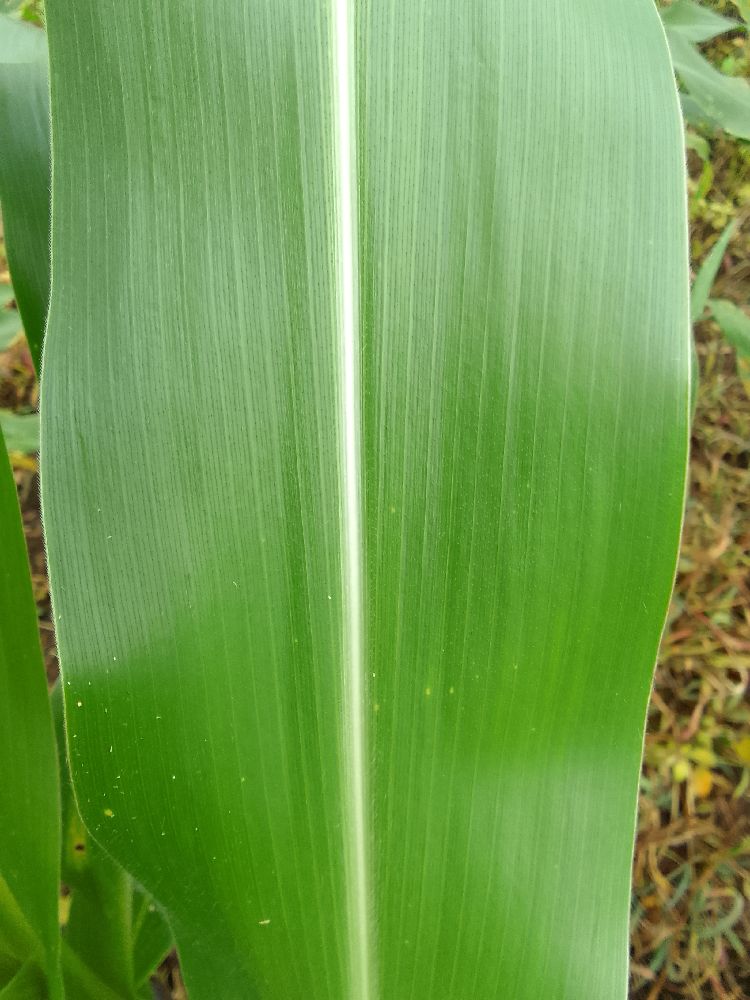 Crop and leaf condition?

maize, healthy
